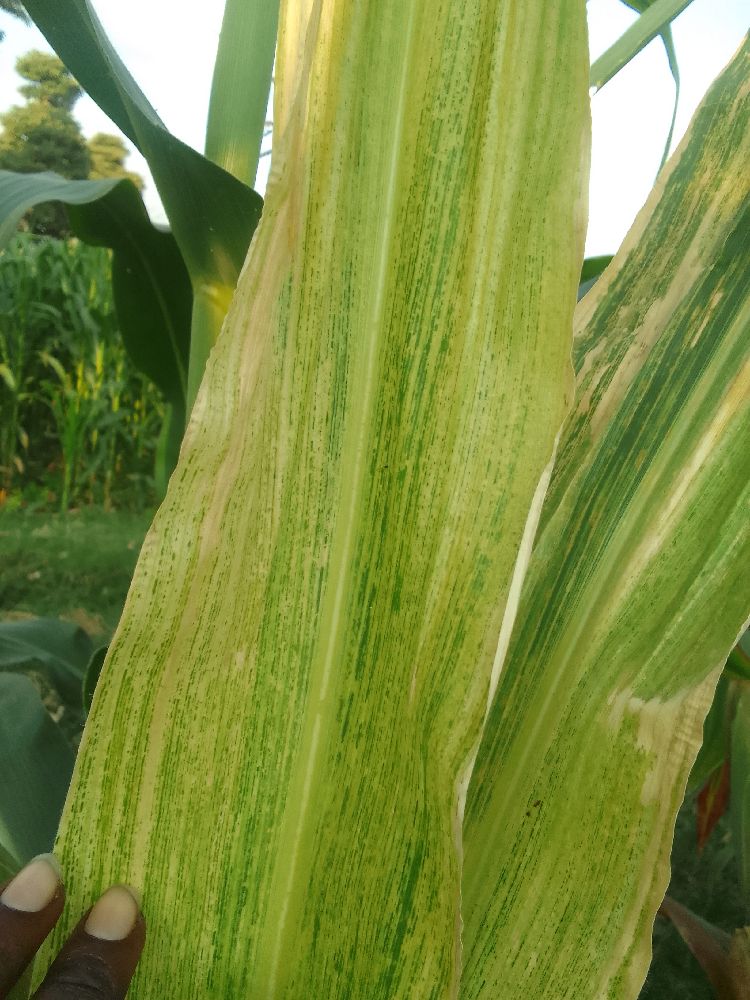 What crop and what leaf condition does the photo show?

maize, maize lethal necrosis
